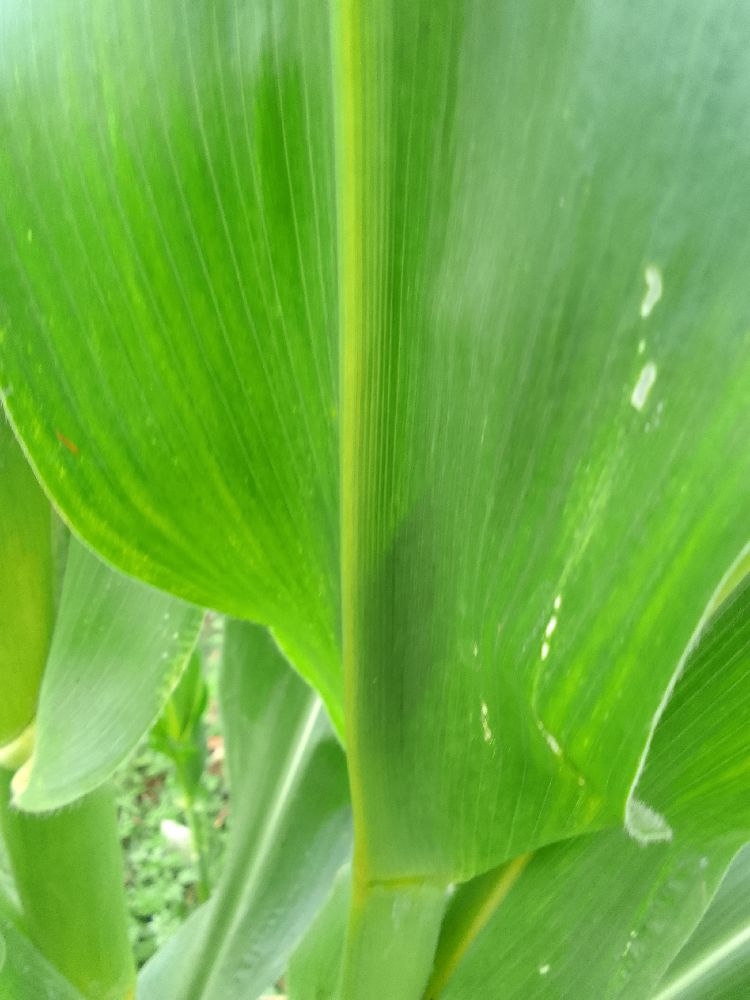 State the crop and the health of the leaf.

maize, healthy
